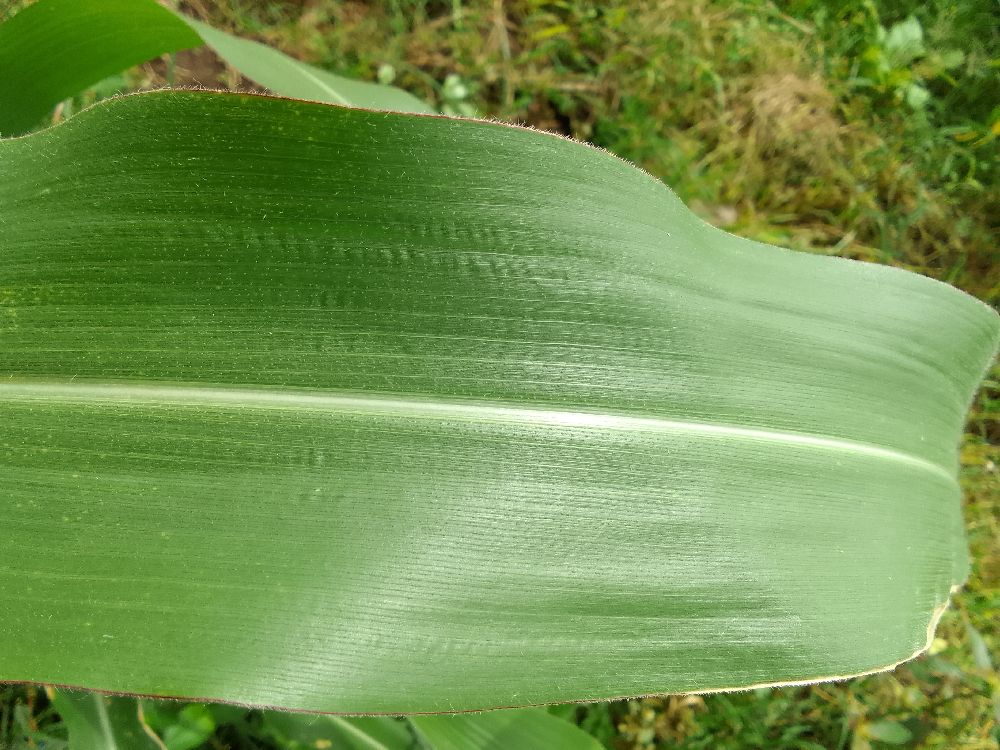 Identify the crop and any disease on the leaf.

maize, healthy
